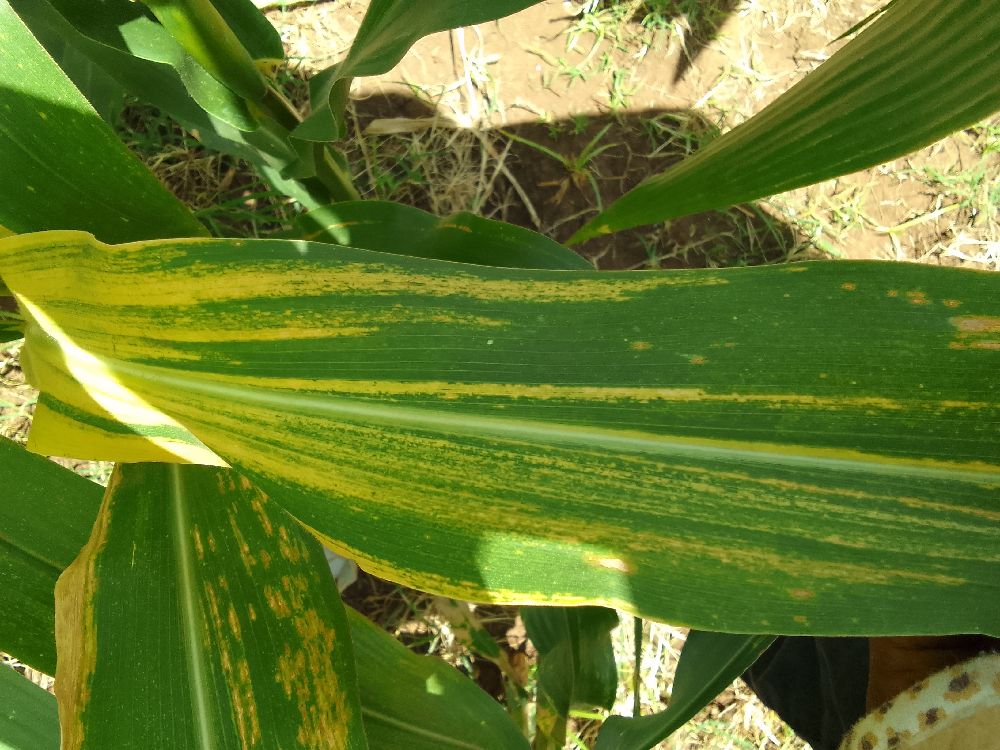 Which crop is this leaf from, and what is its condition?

maize, maize lethal necrosis
